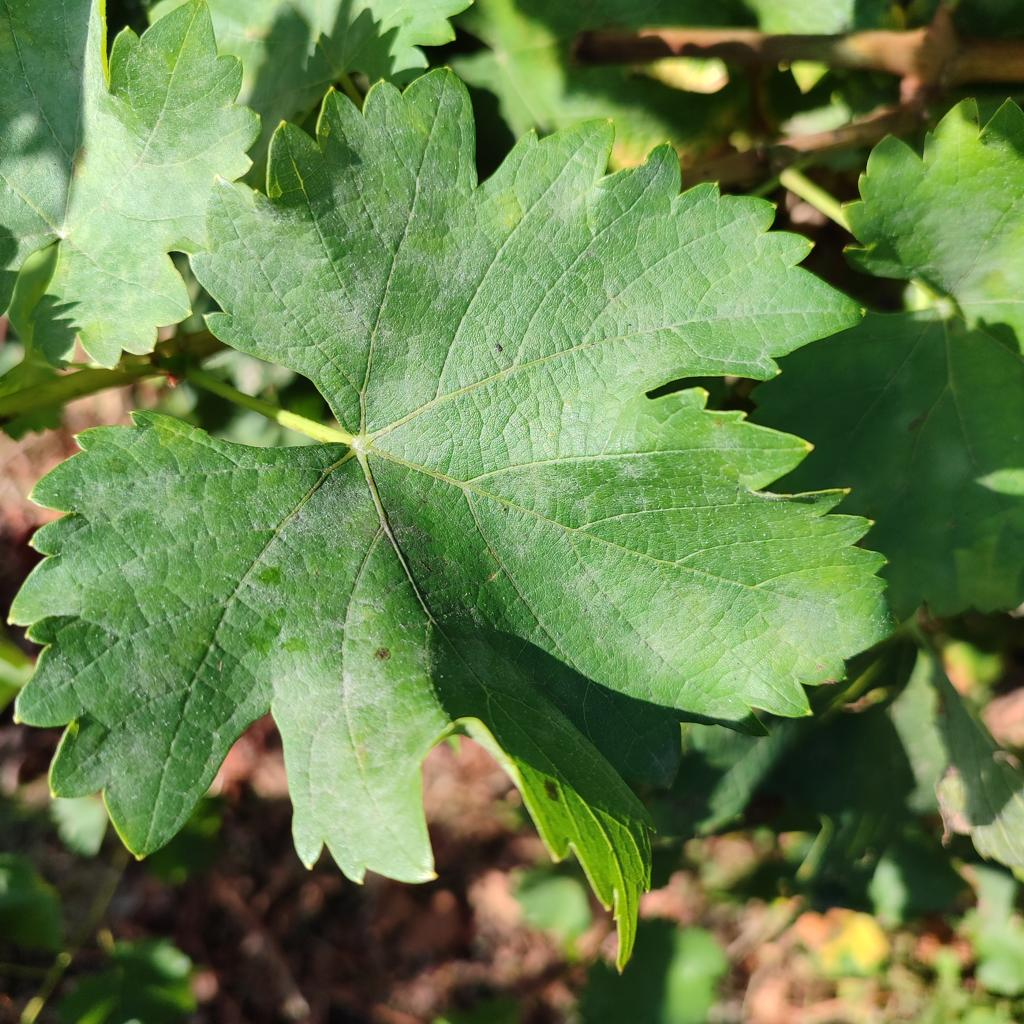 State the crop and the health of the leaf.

grapevine, powdery mildew
